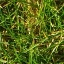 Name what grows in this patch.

grass
